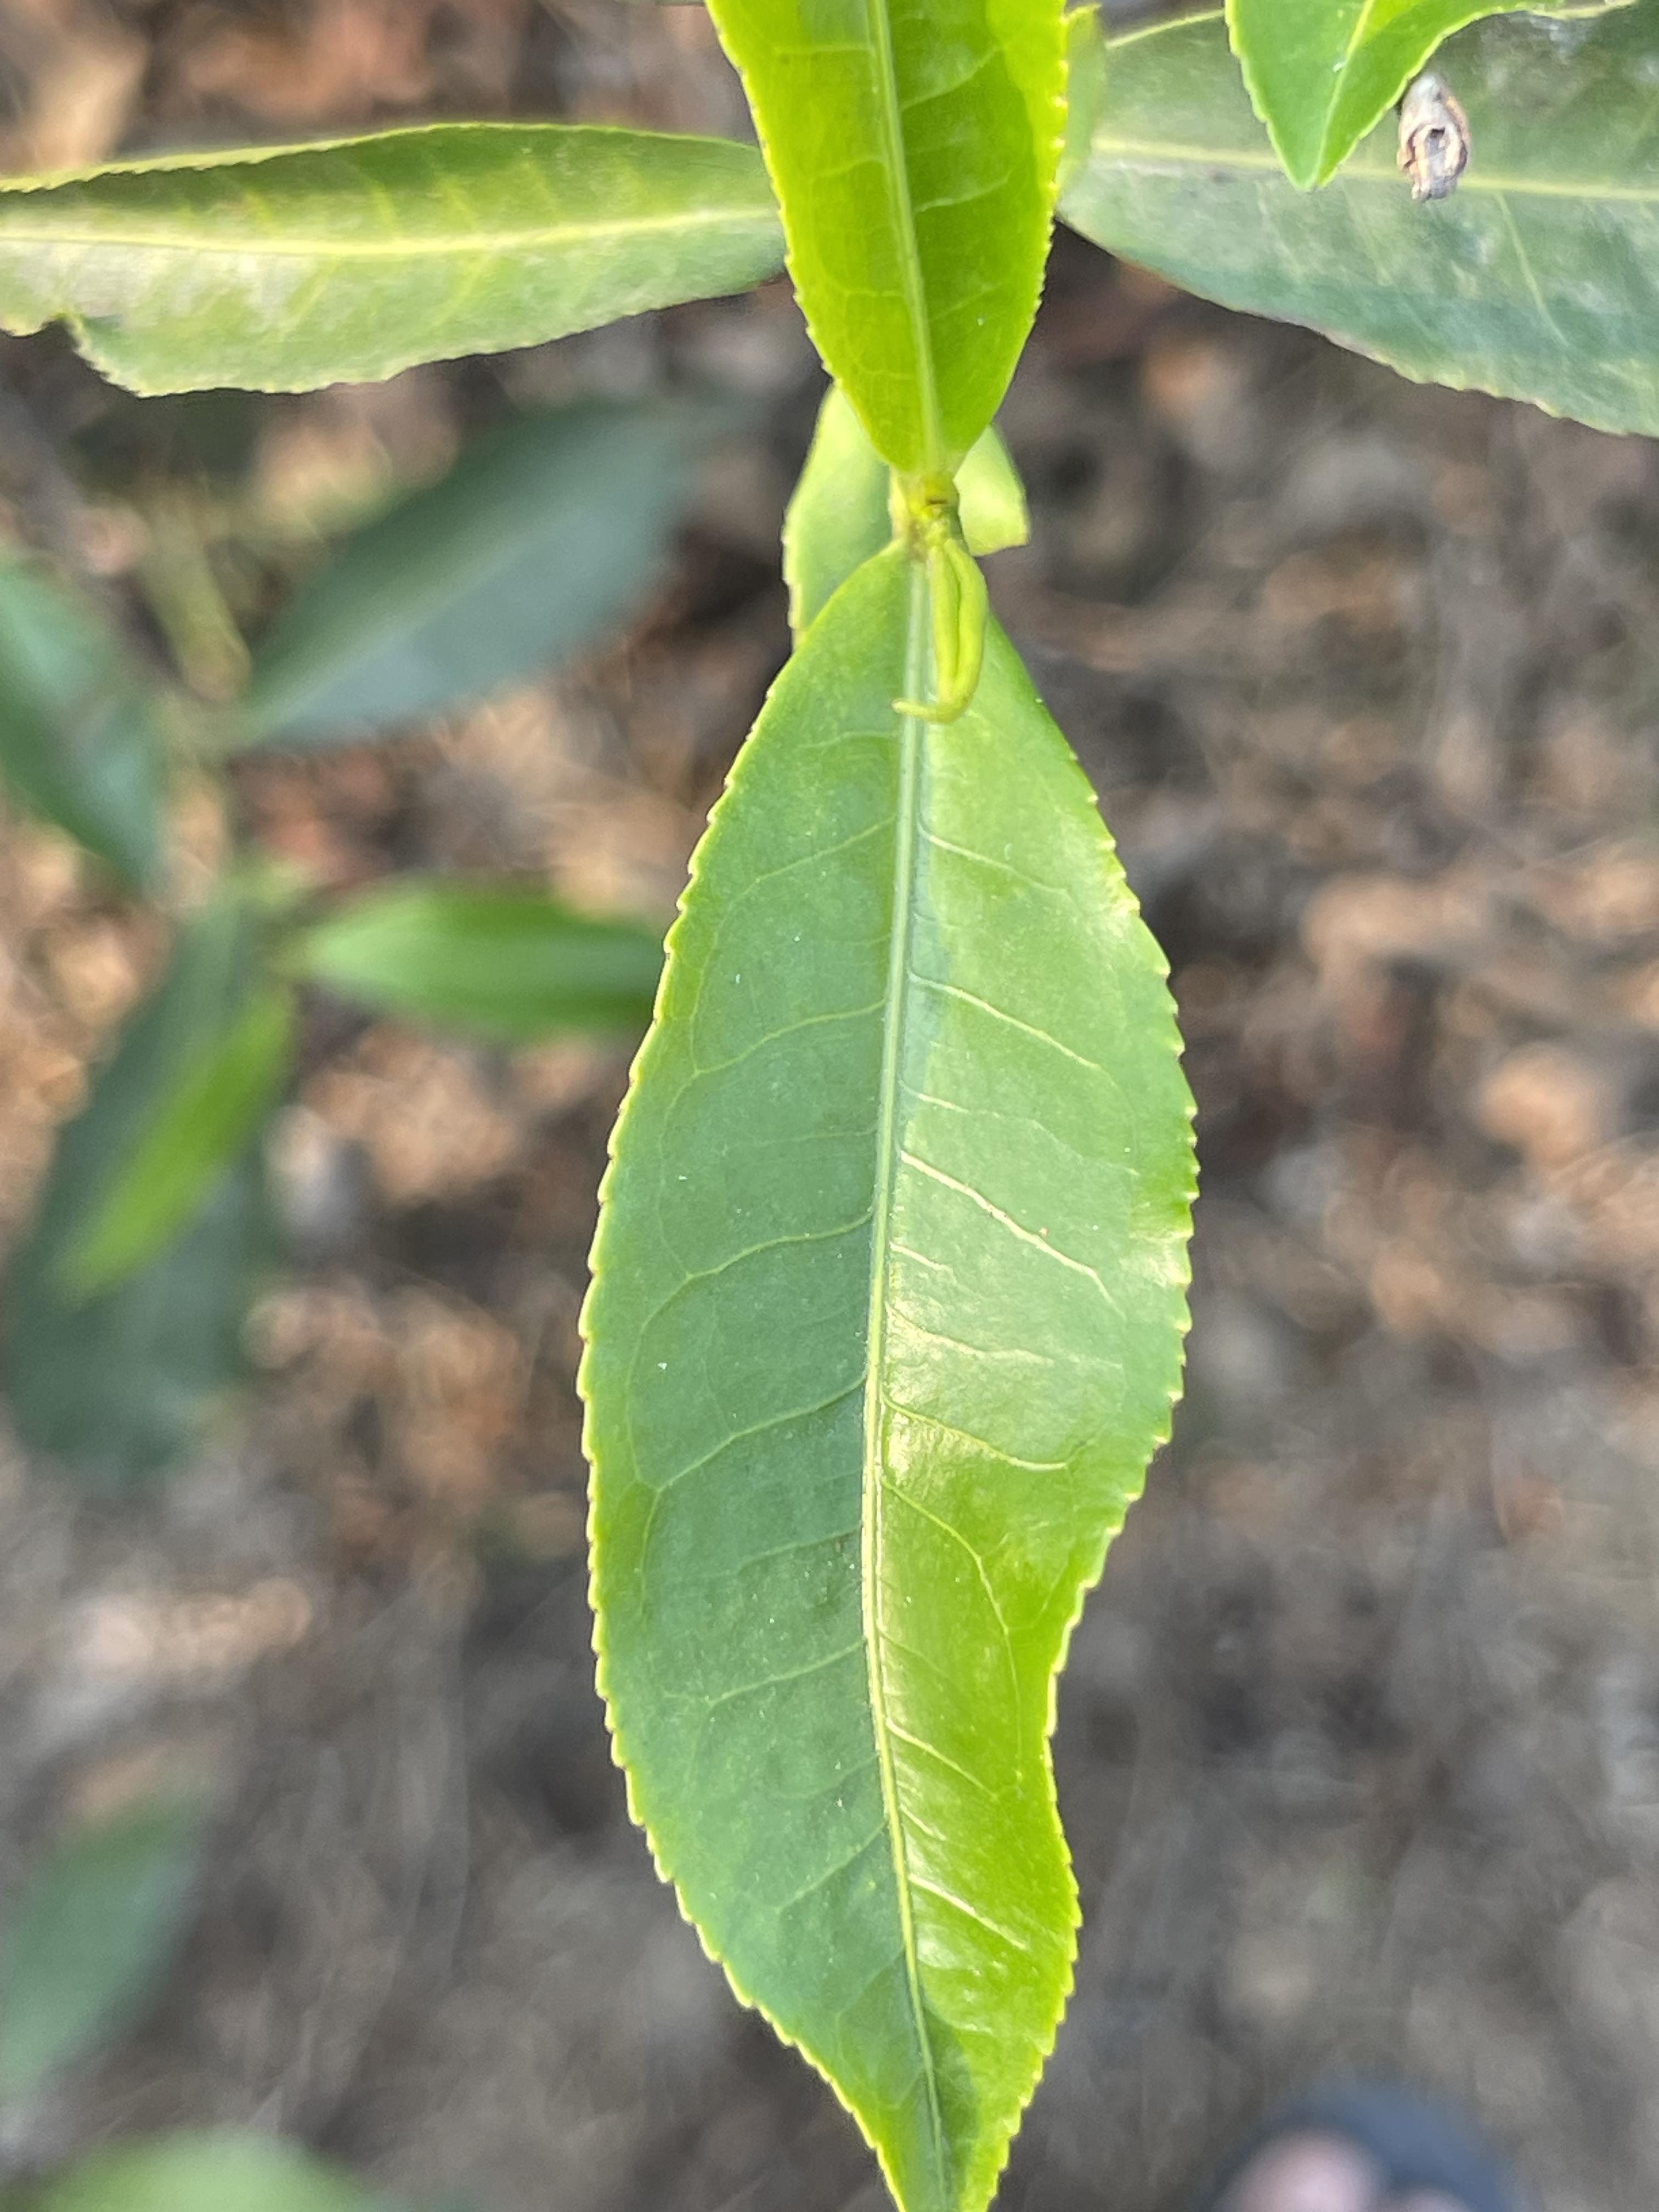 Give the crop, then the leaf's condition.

tea, healthy leaf
